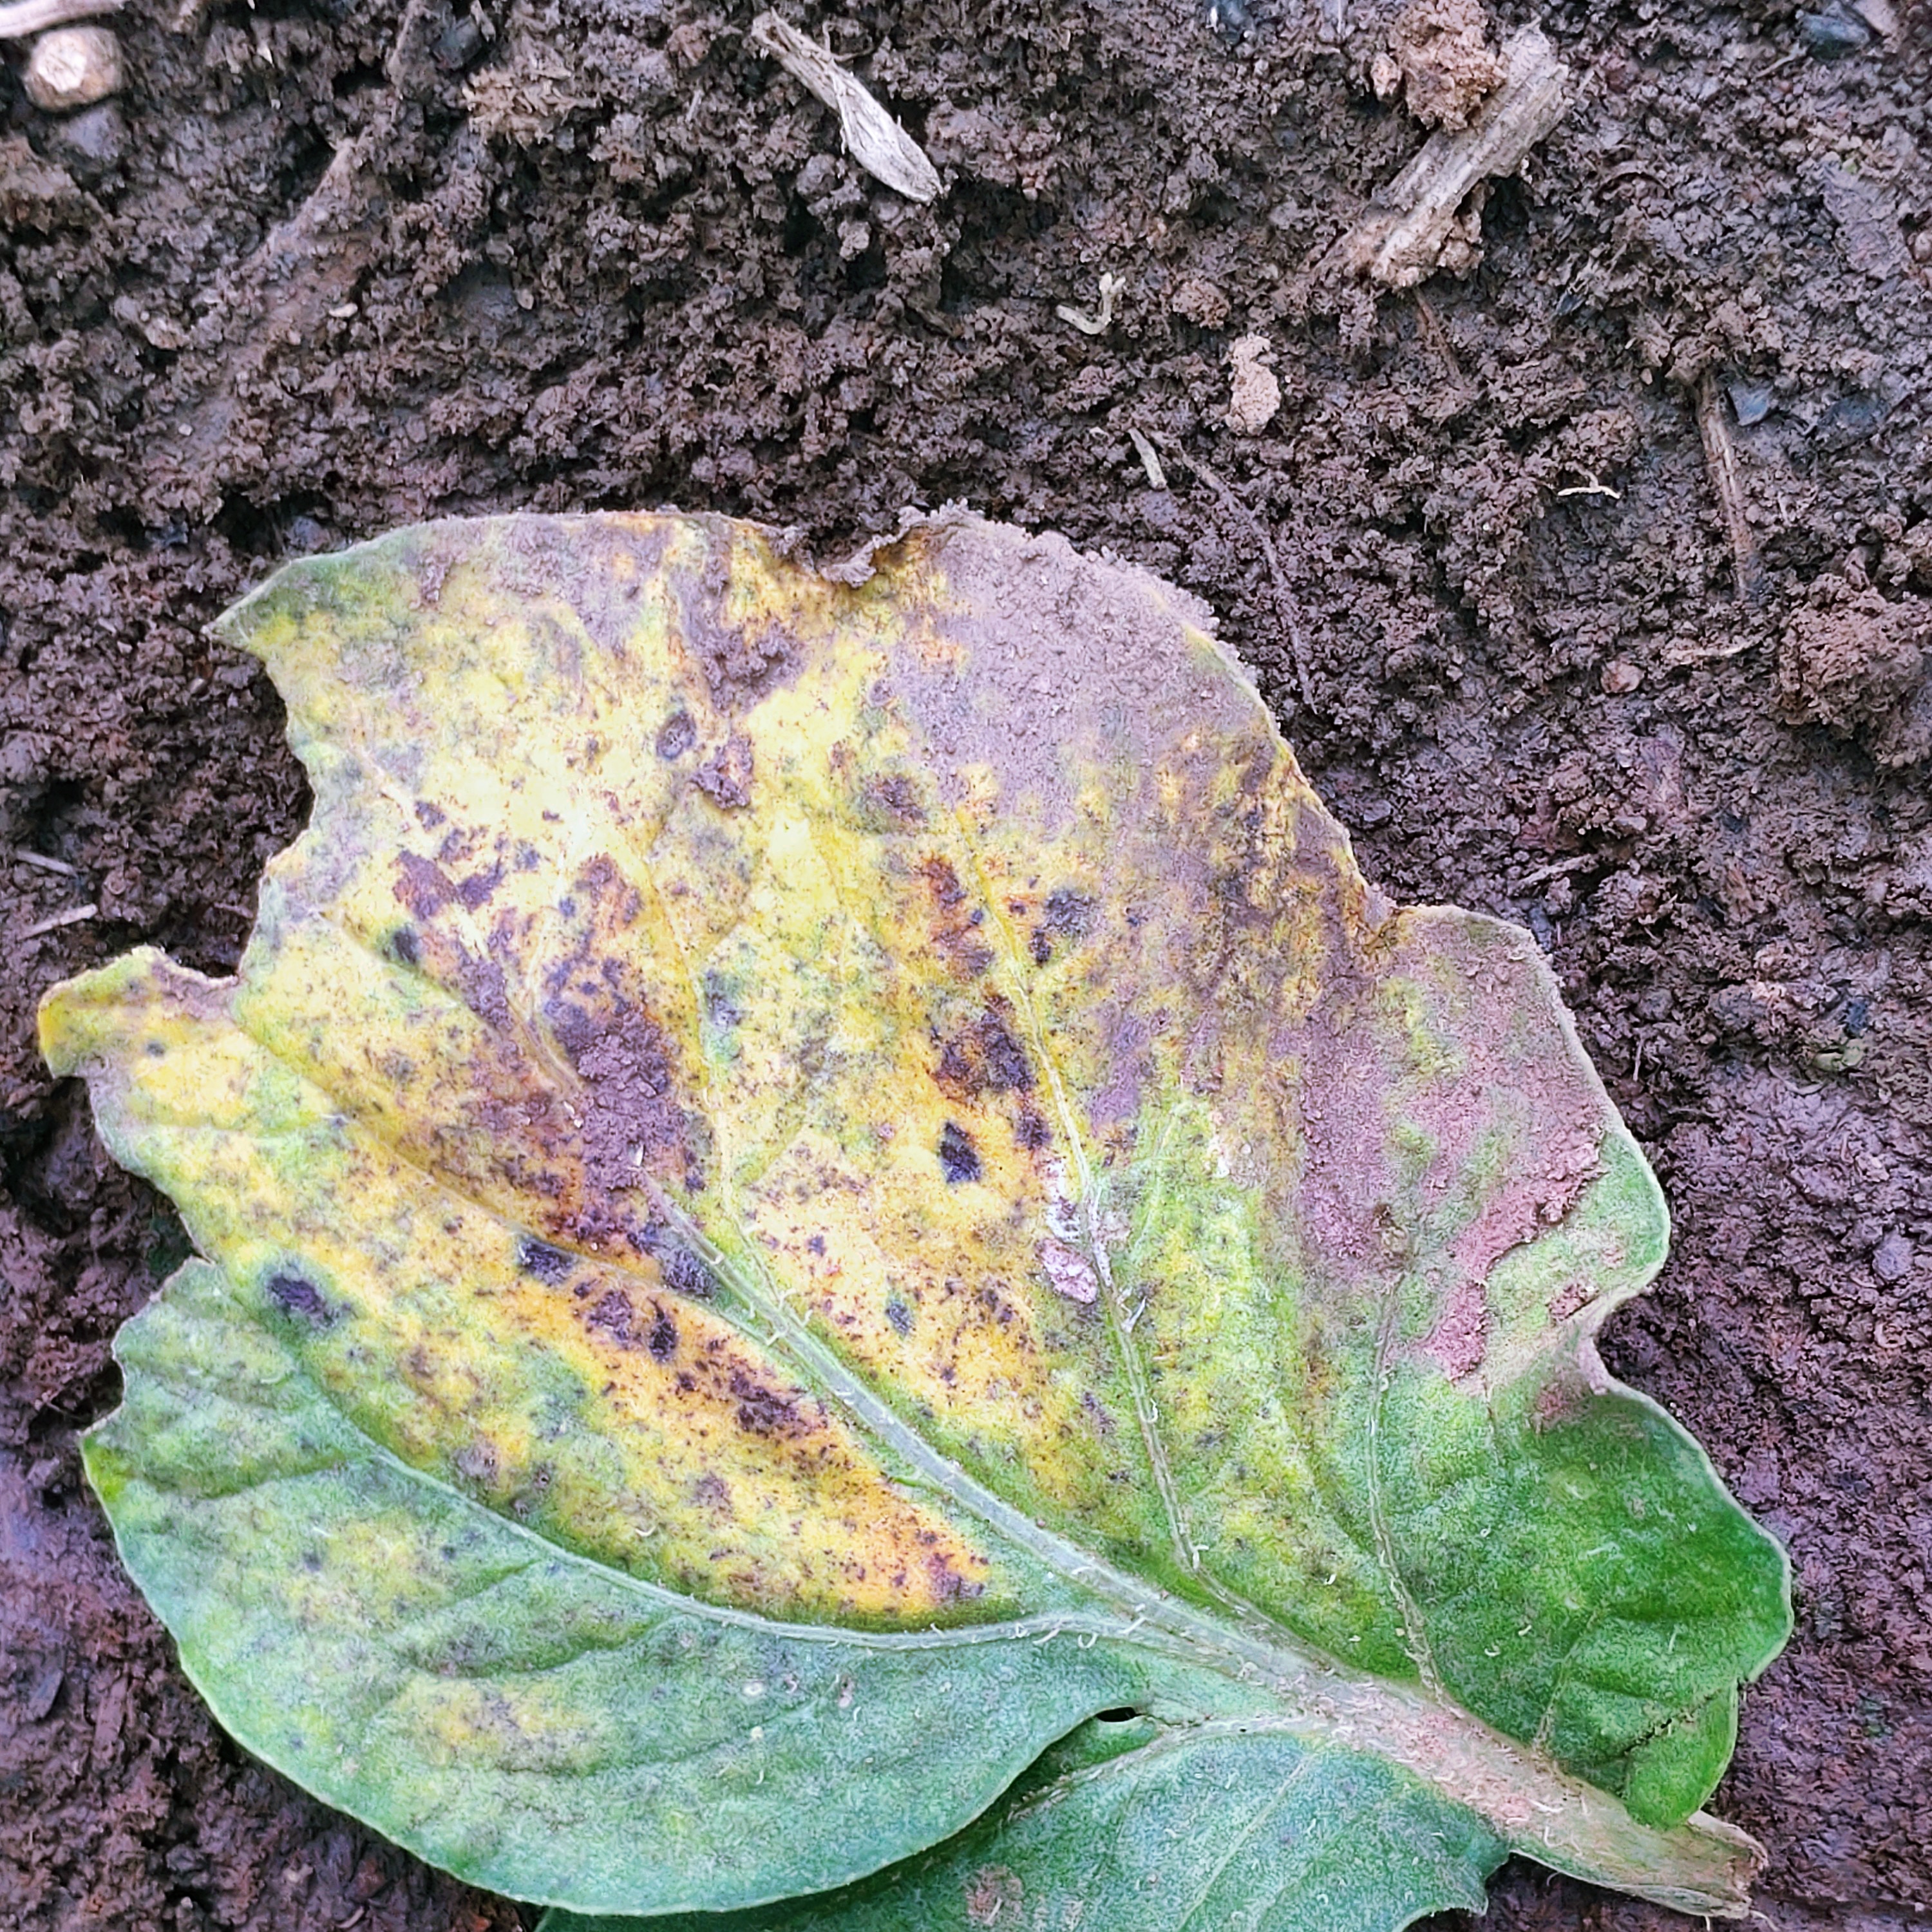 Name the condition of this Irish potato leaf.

late blight
